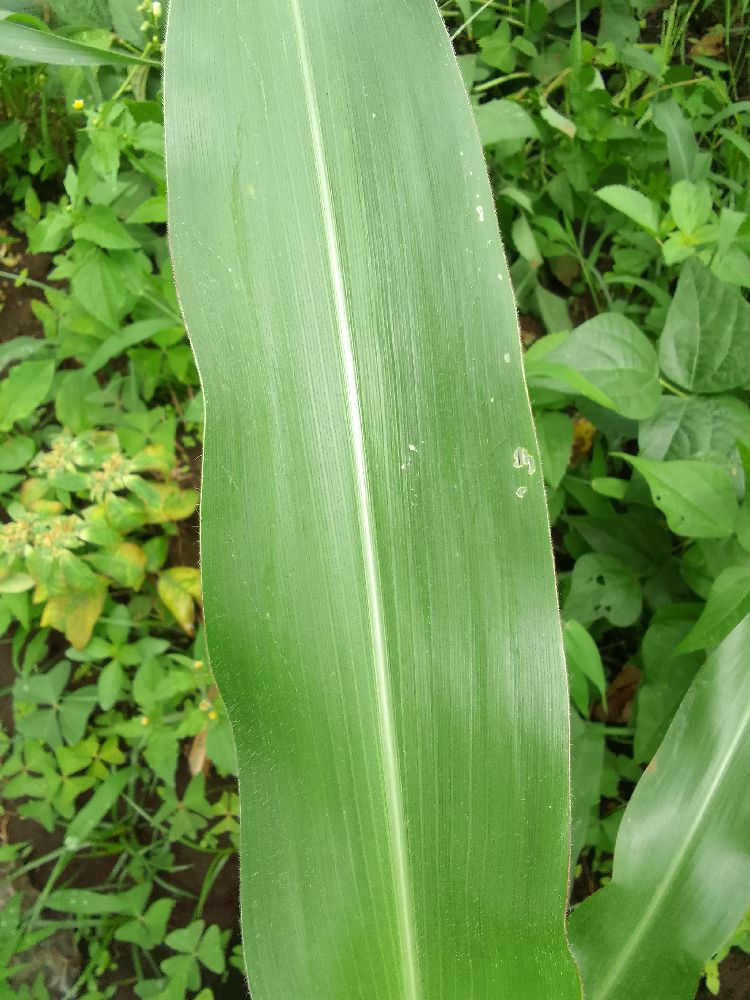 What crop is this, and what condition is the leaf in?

maize, healthy
